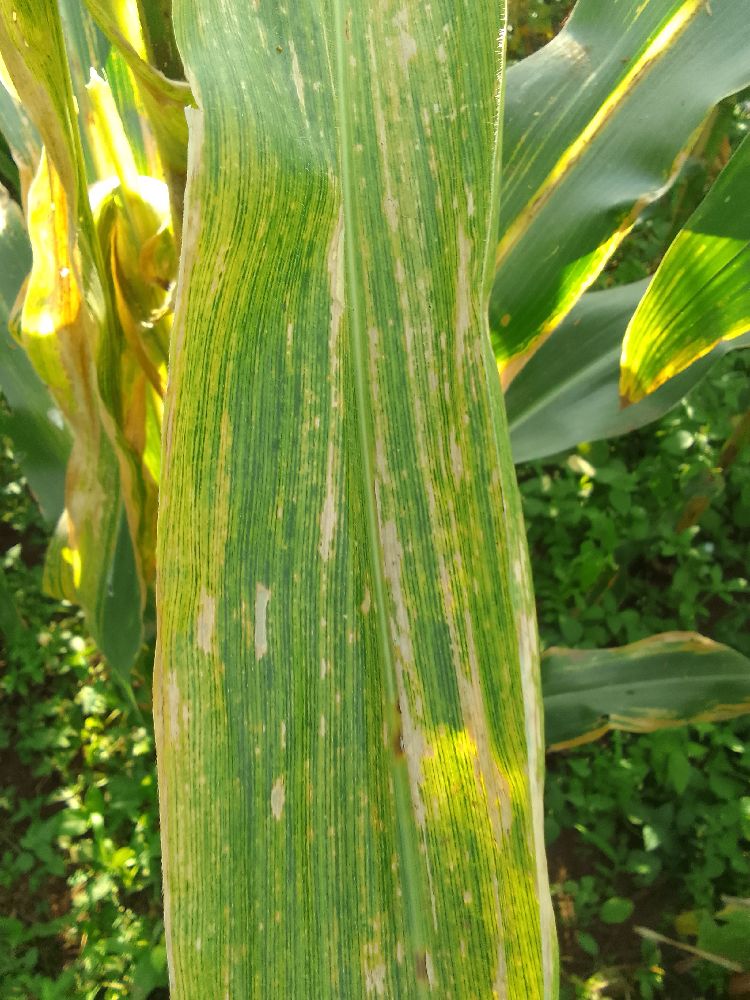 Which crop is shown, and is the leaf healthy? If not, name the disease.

maize, maize lethal necrosis
